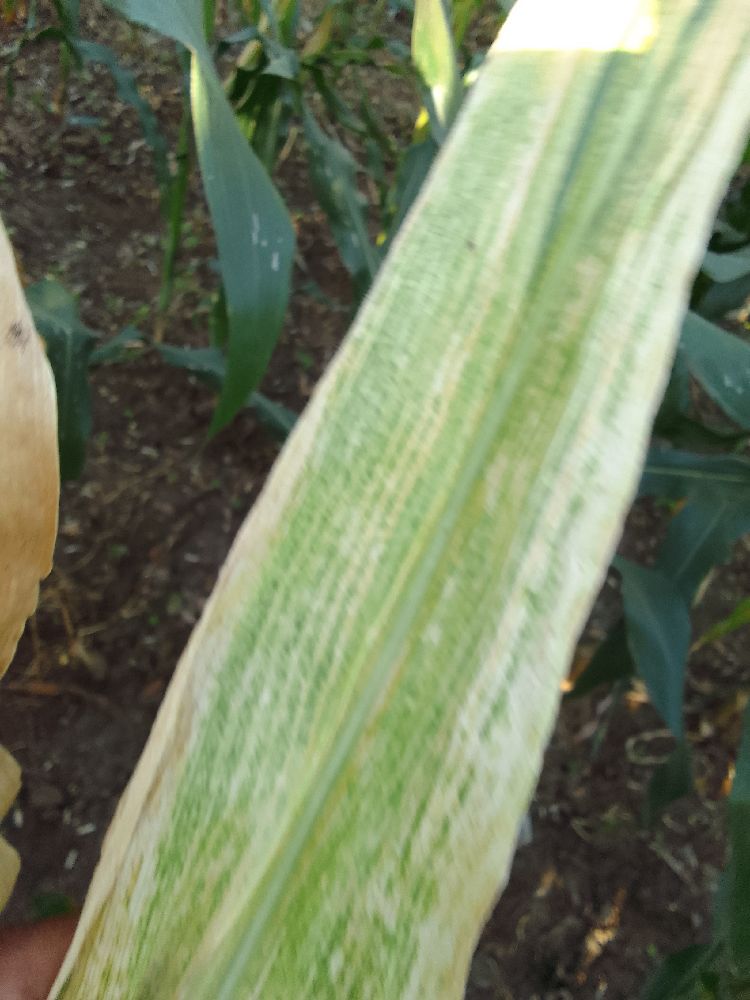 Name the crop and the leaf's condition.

maize, maize lethal necrosis
